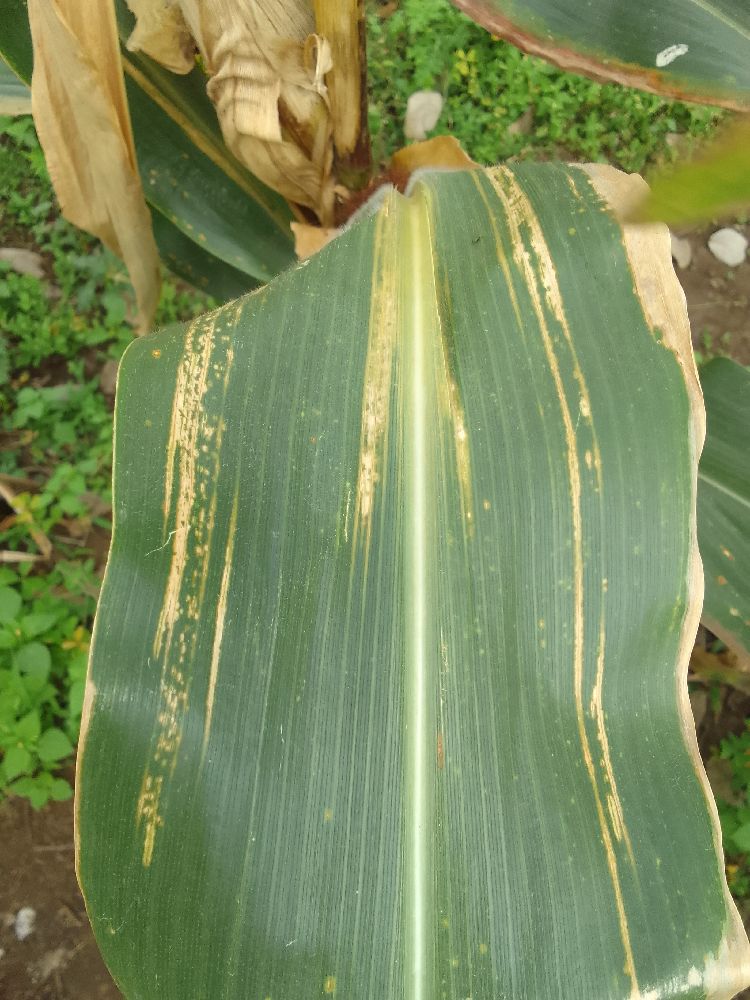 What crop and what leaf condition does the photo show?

maize, maize lethal necrosis
